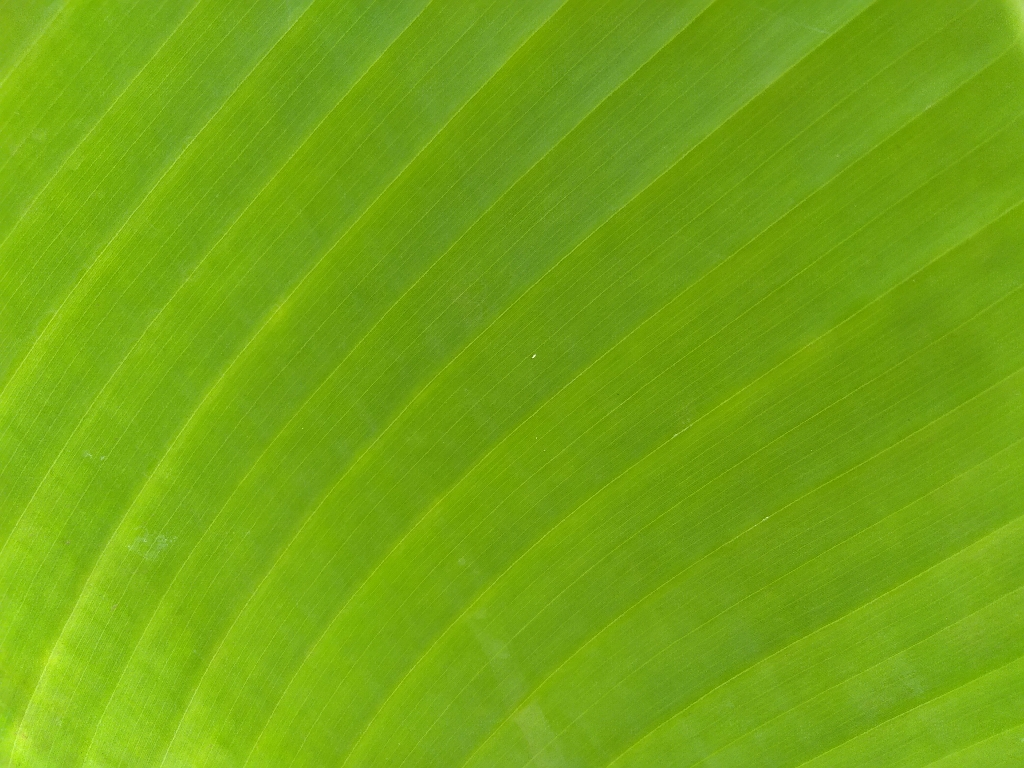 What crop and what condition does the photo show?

banana, healthy
